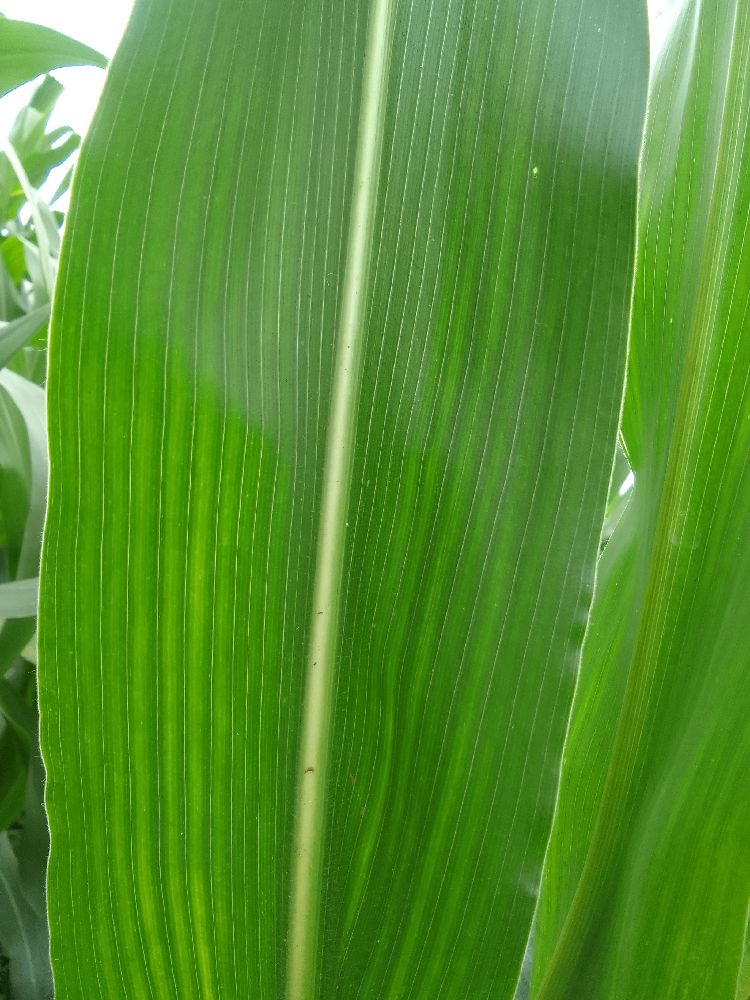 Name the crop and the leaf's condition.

maize, healthy
